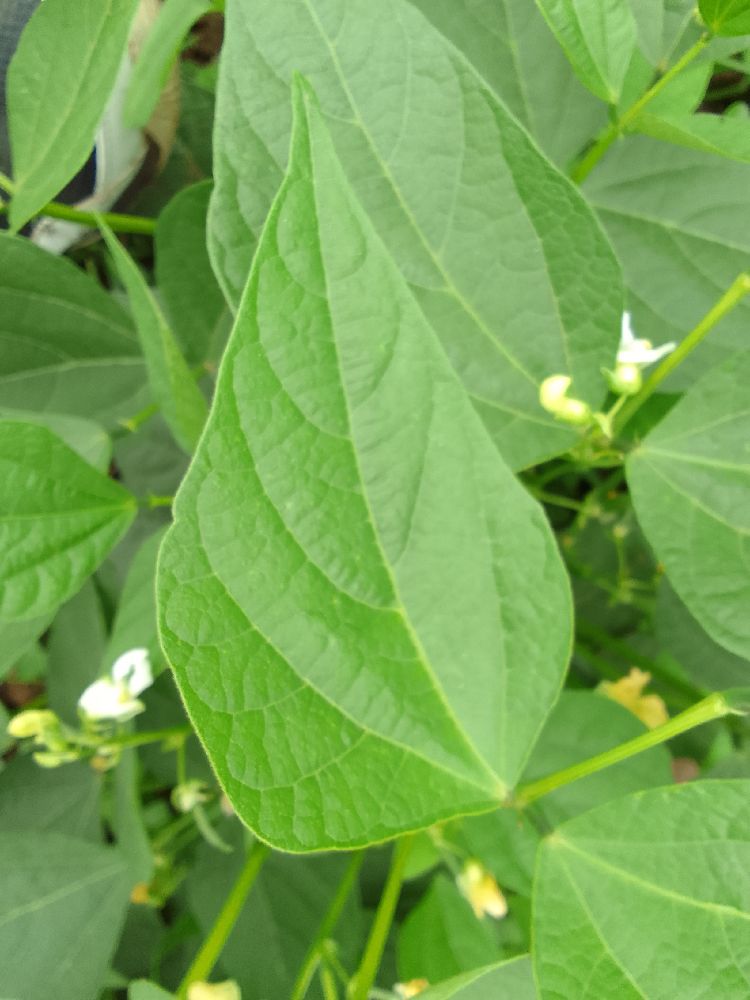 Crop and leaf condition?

common bean, healthy
